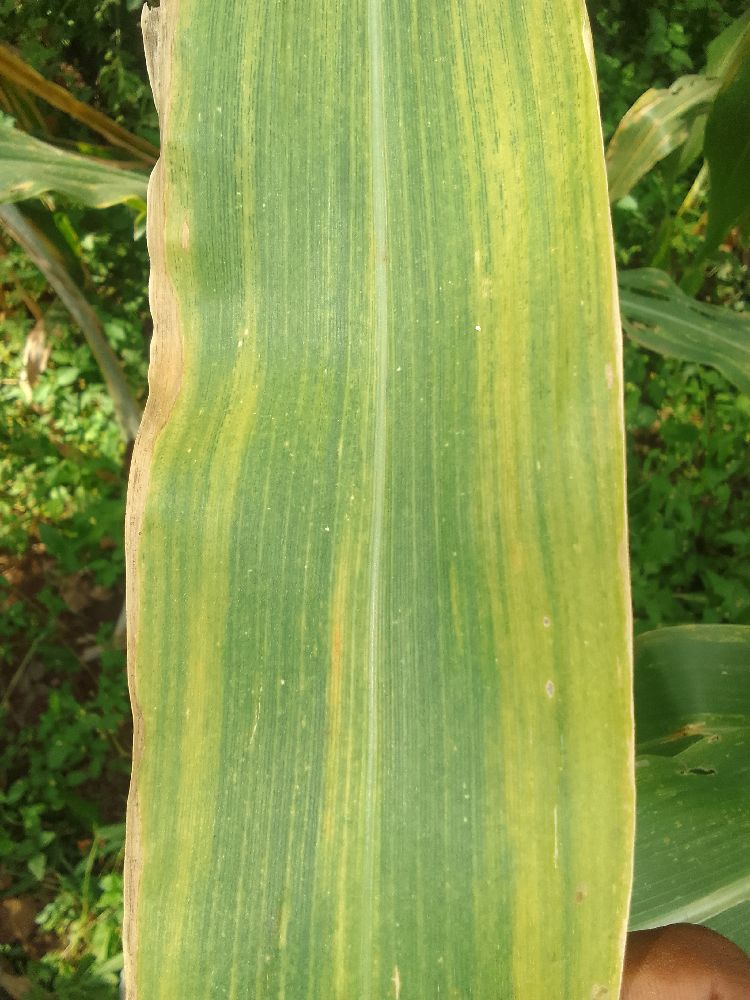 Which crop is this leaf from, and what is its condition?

maize, maize lethal necrosis
